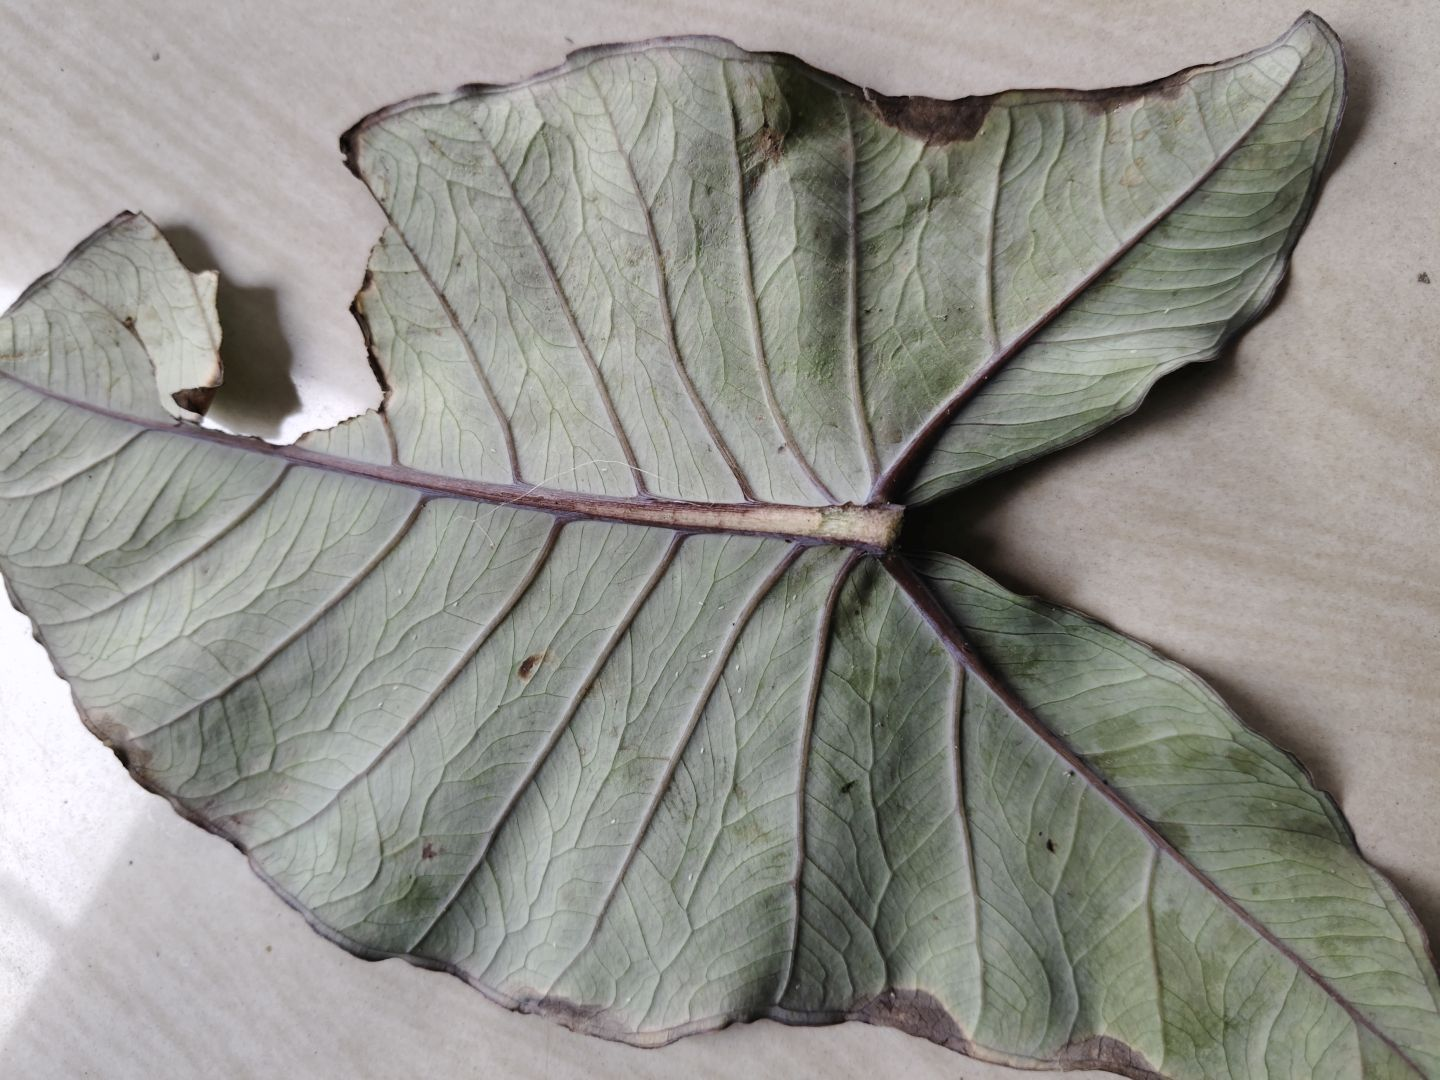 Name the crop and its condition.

taro, leaf blight
